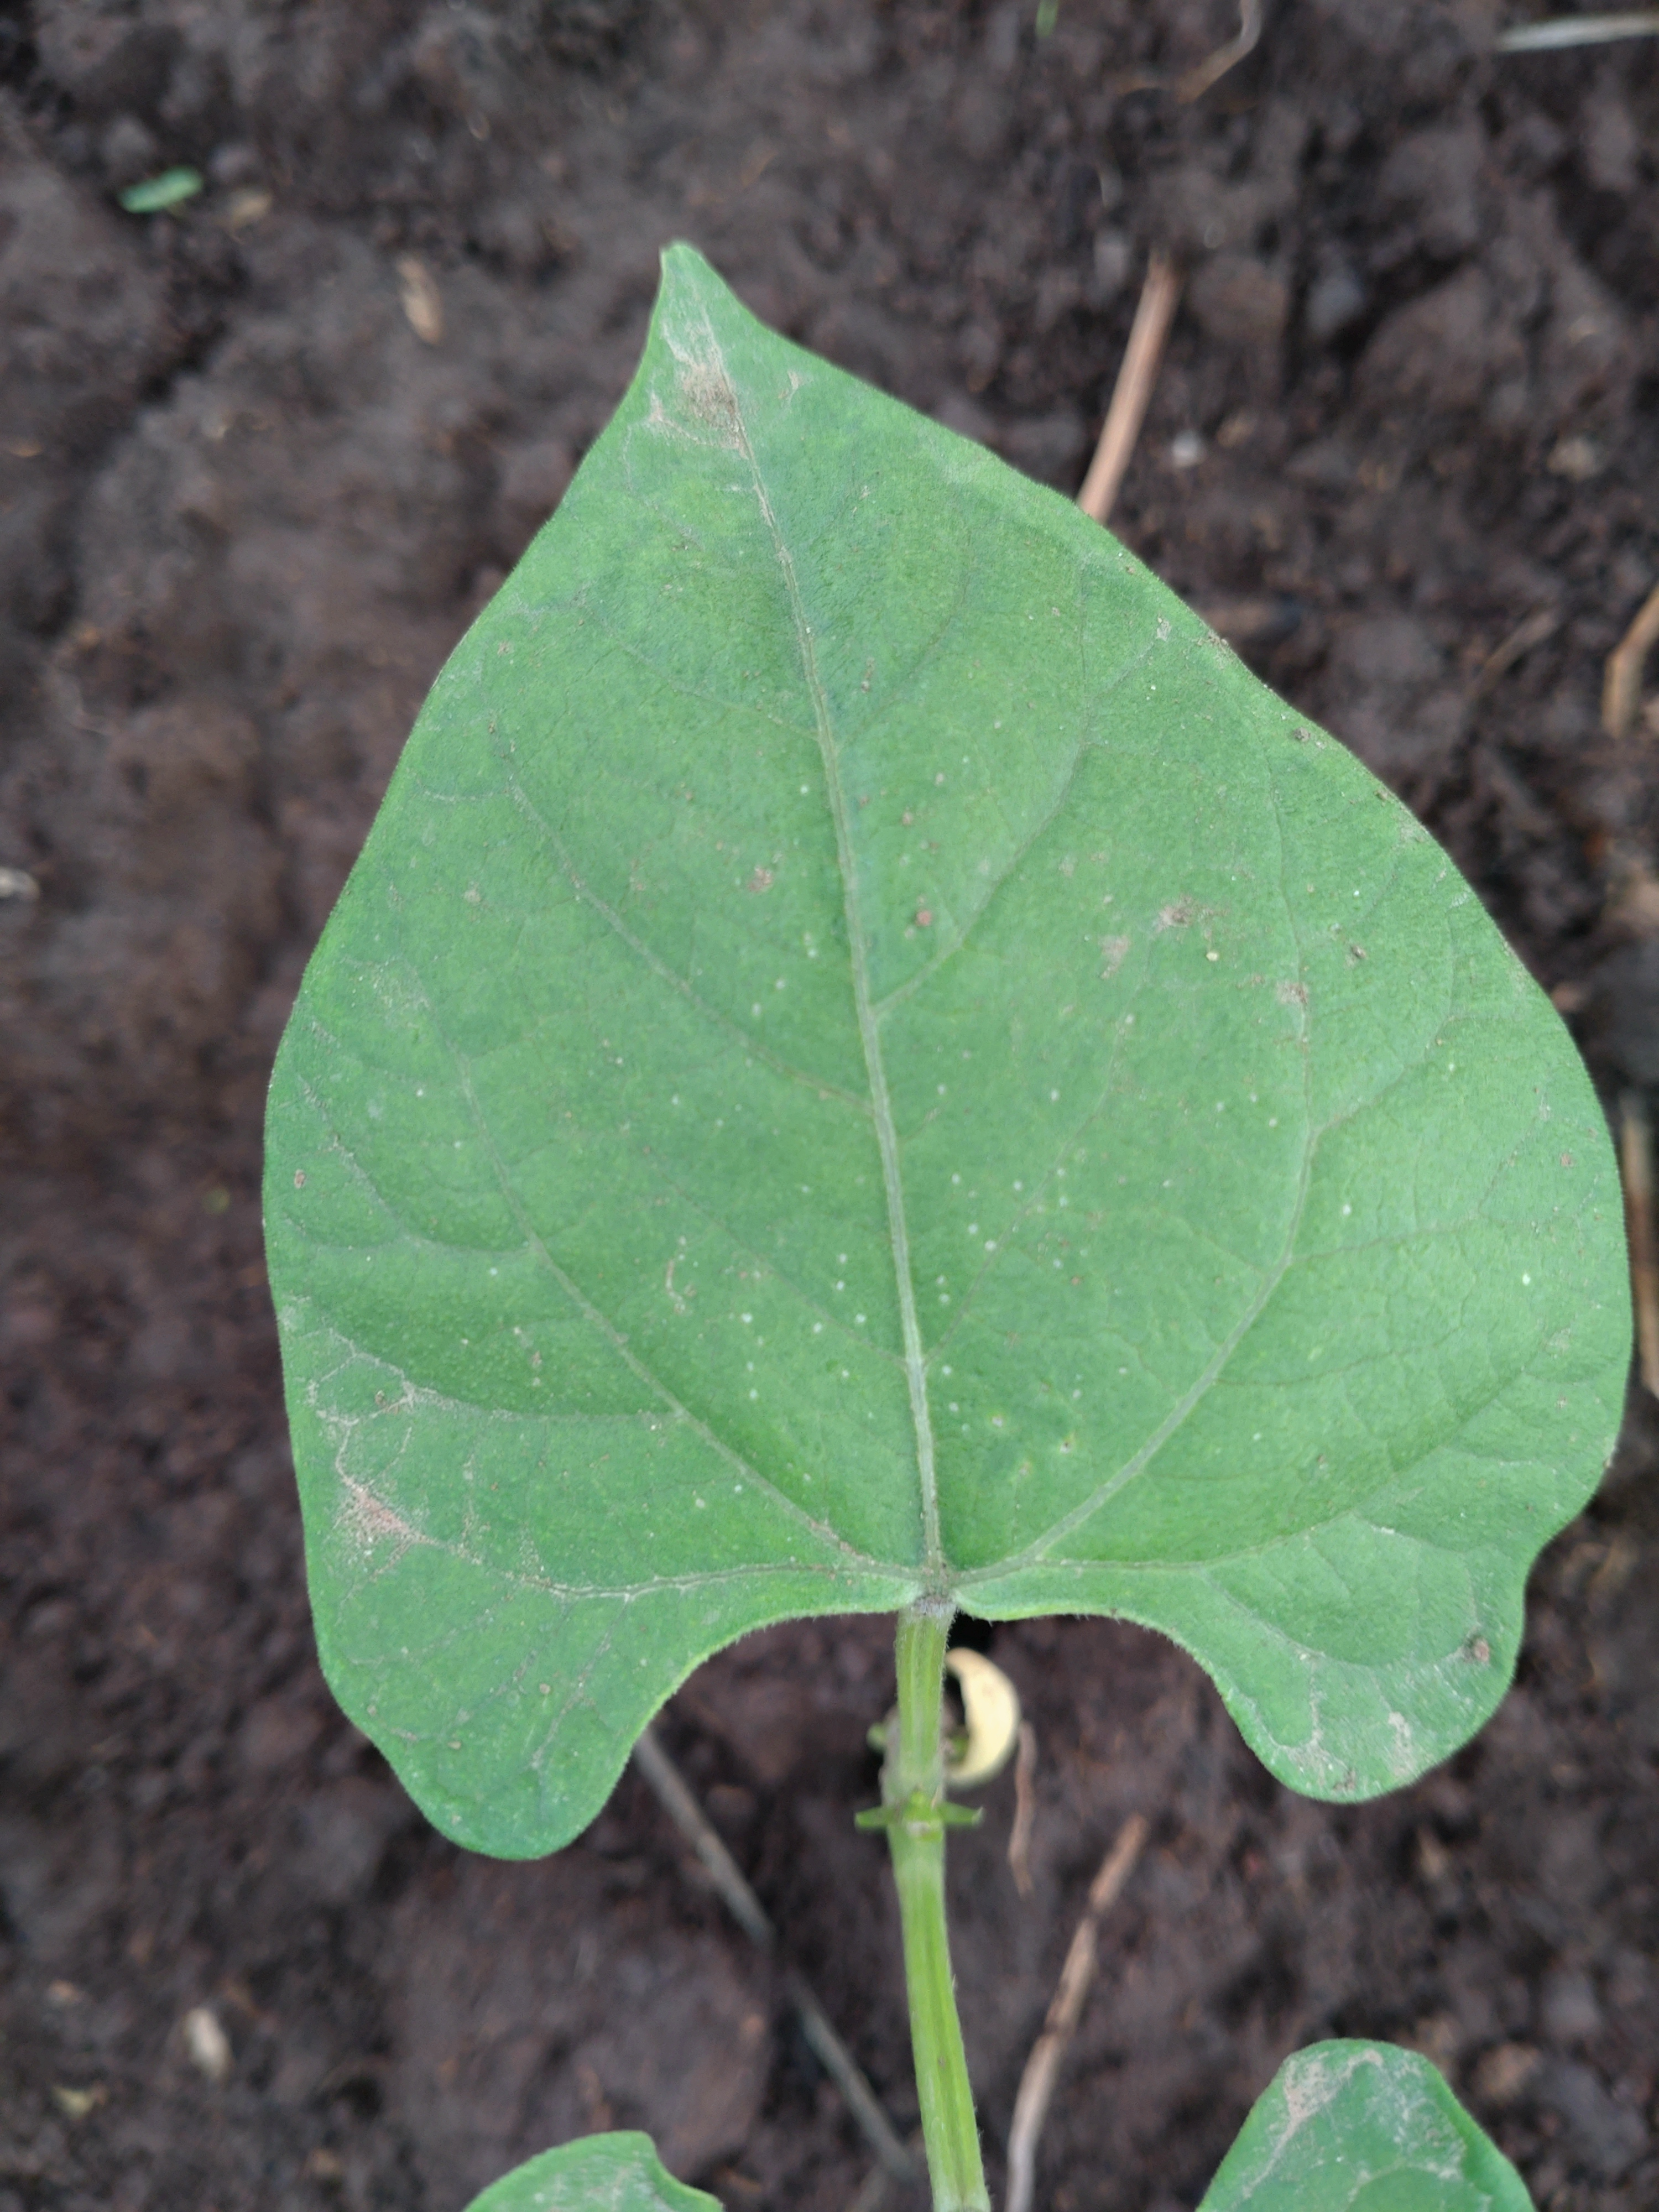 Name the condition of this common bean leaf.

healthy
